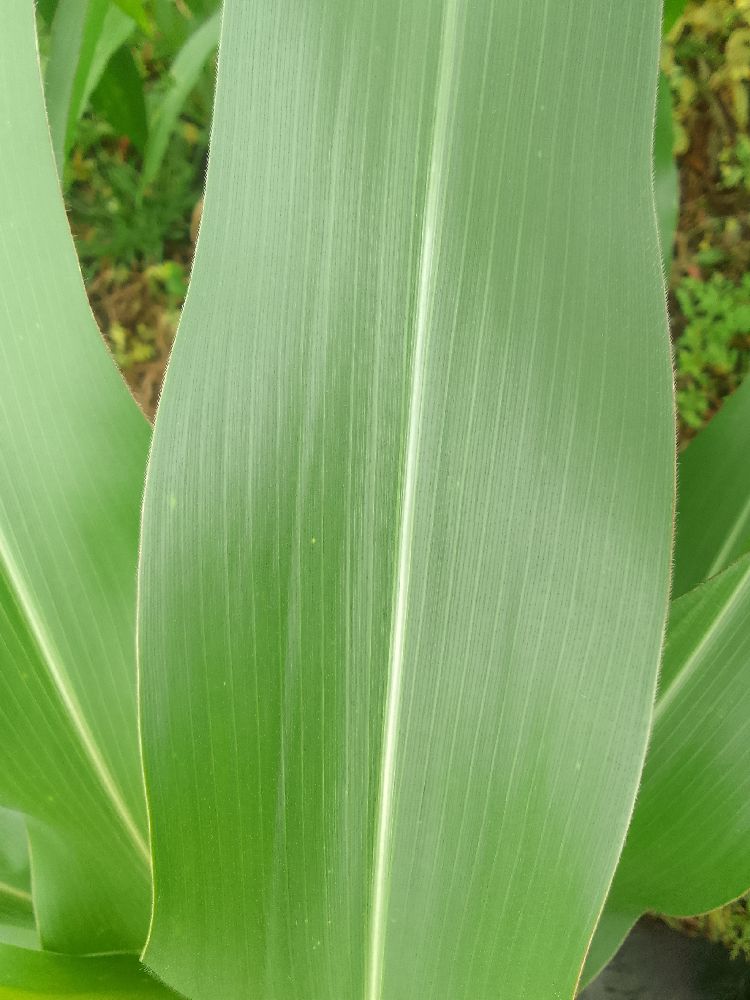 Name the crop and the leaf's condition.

maize, healthy
